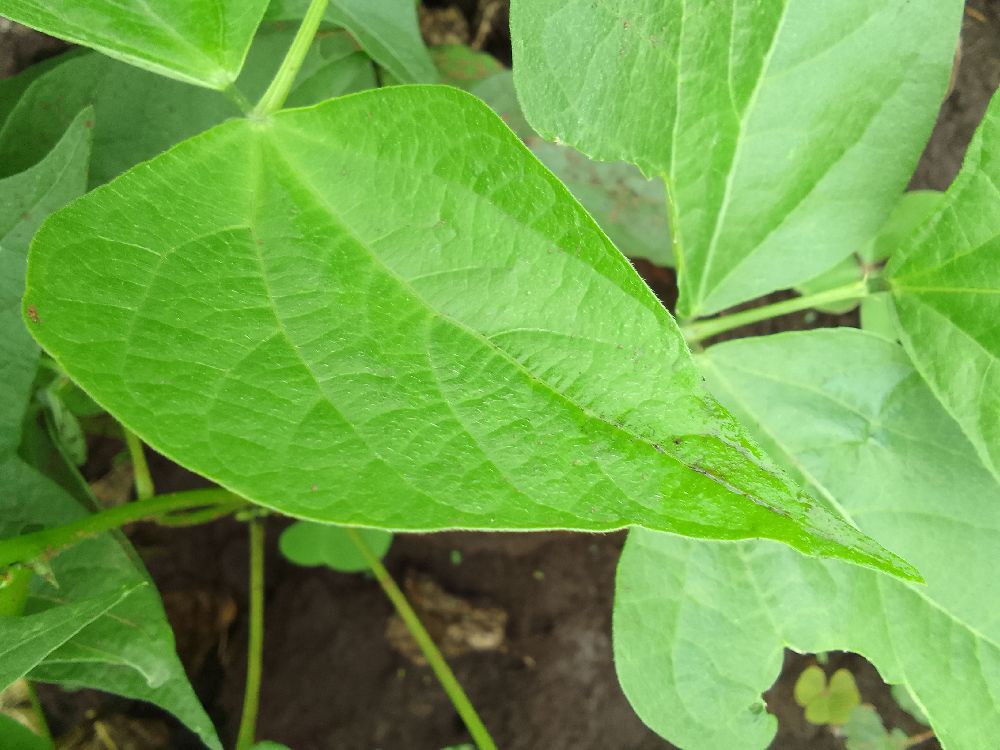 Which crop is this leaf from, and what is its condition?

common bean, healthy
